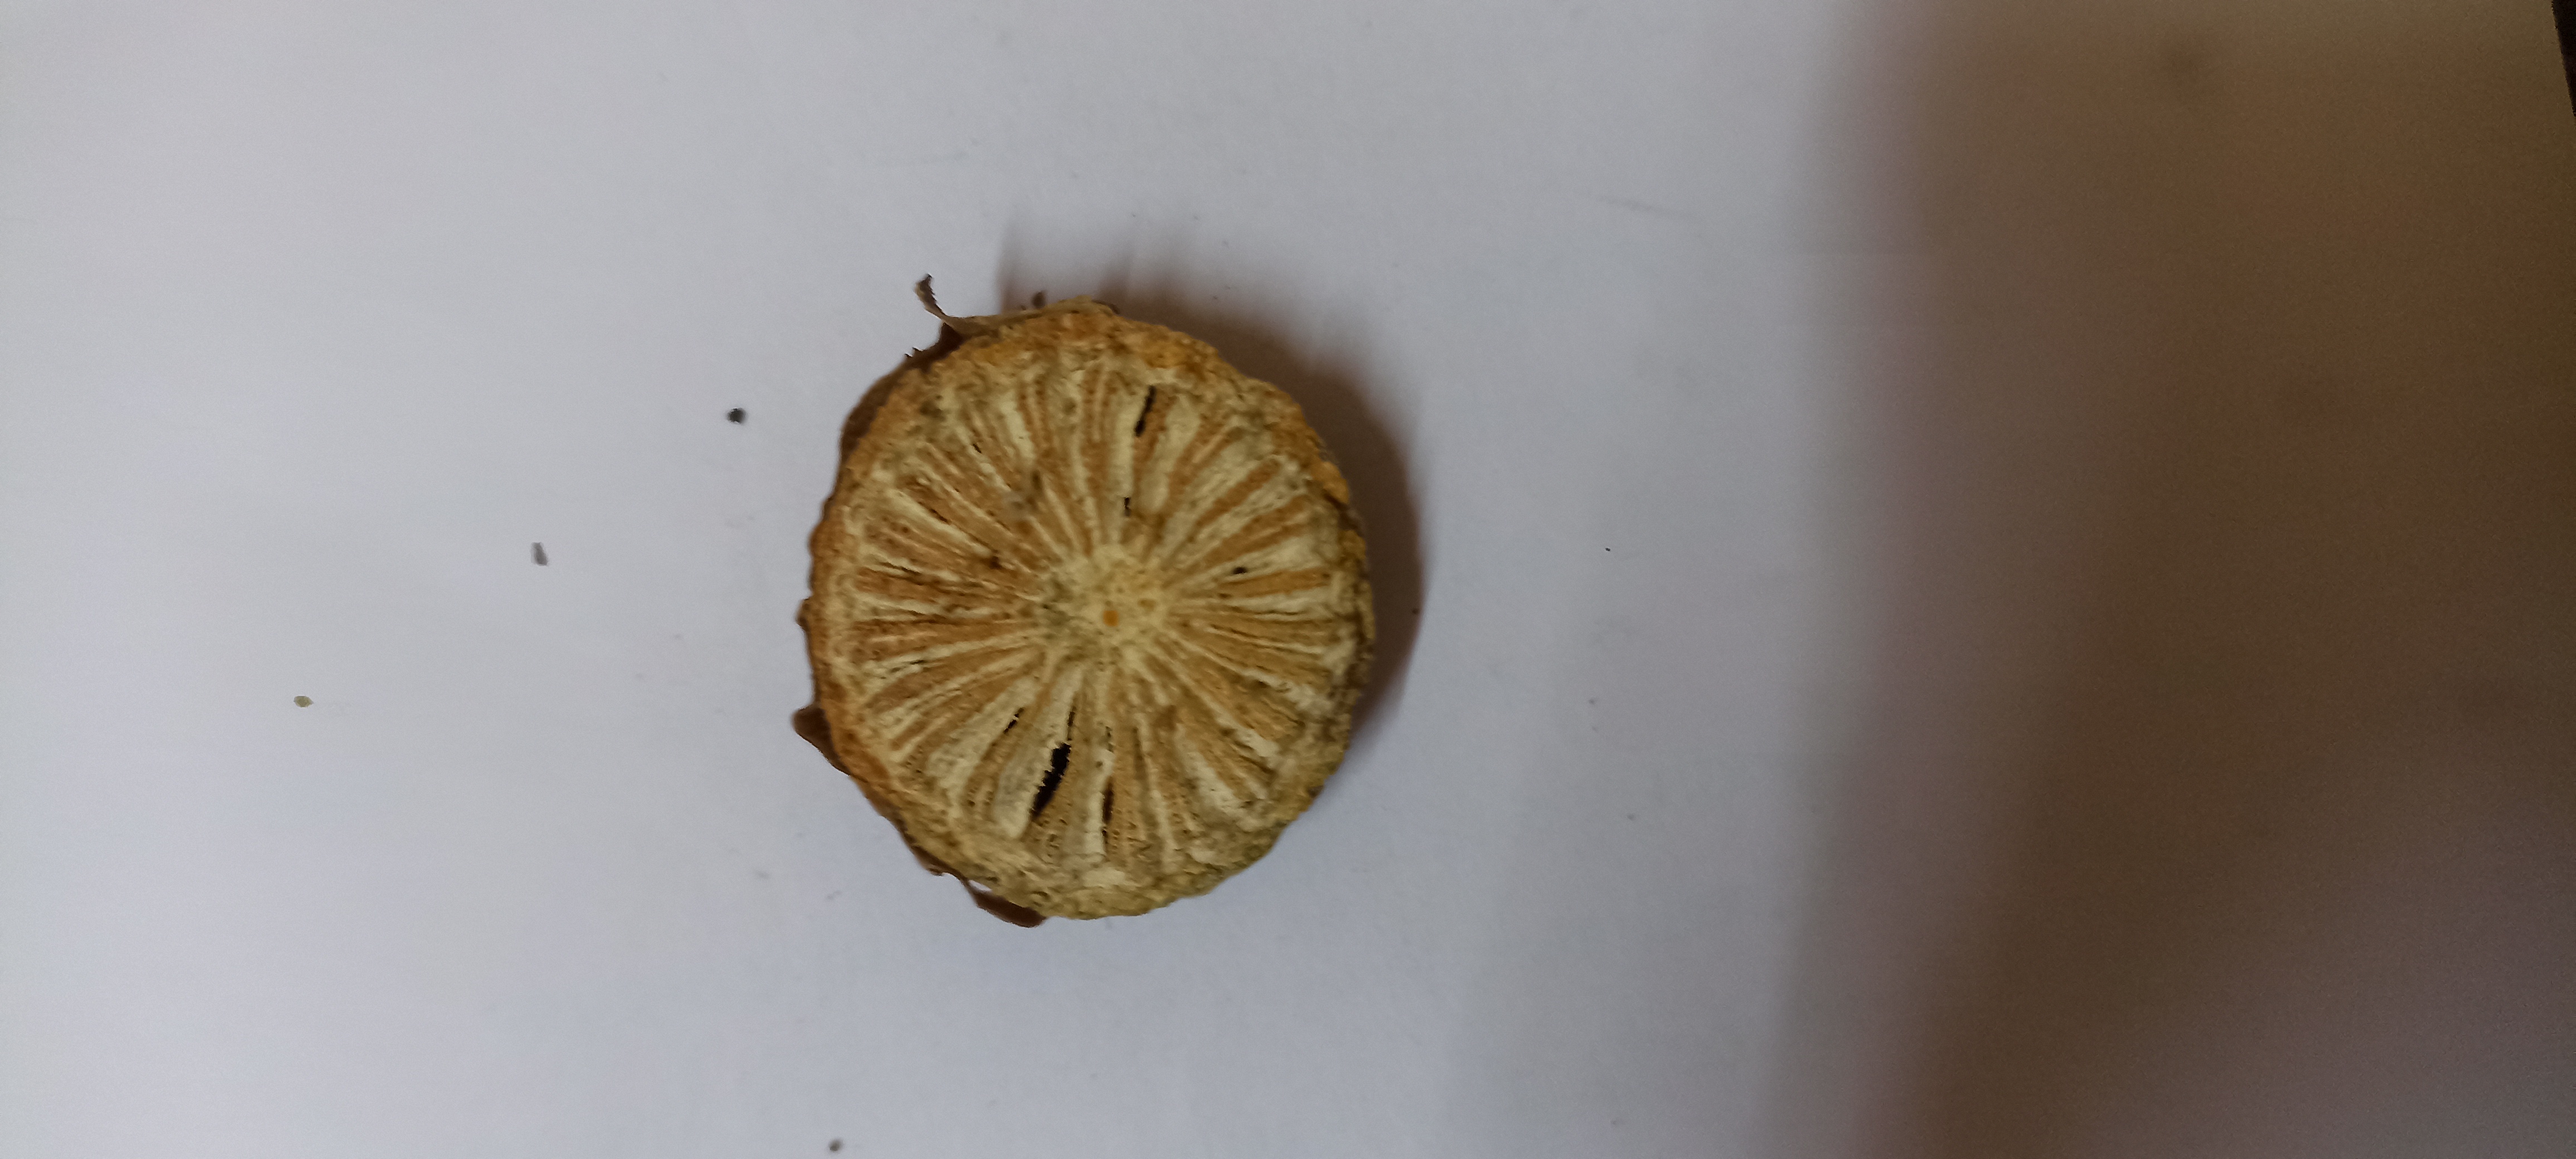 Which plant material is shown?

gulvel
